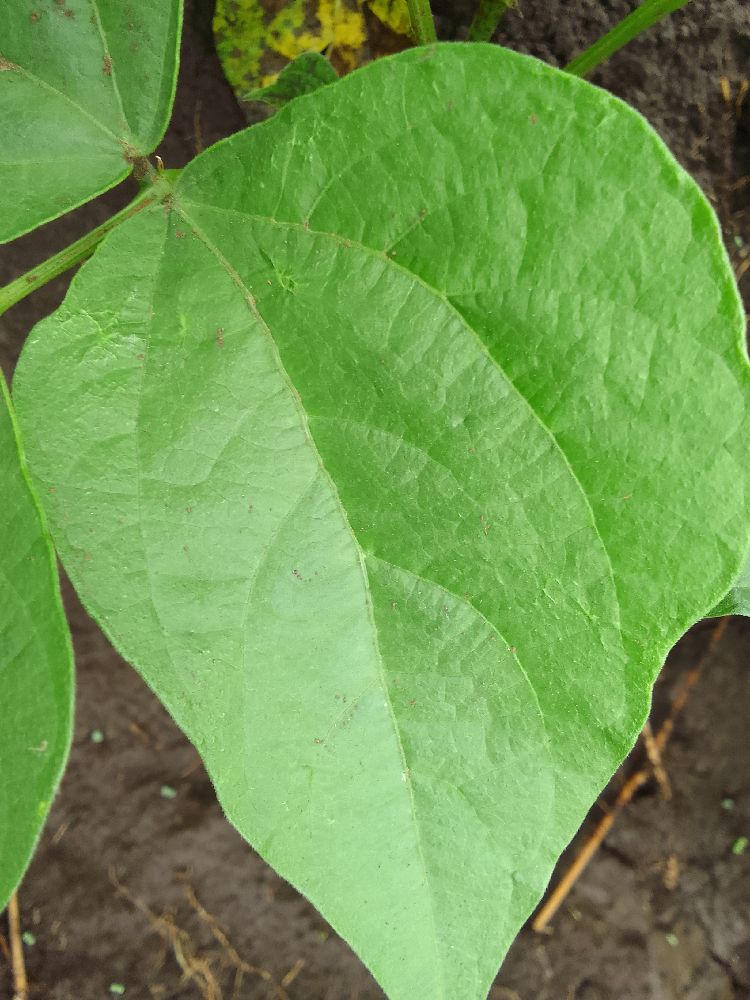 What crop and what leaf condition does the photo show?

common bean, healthy
